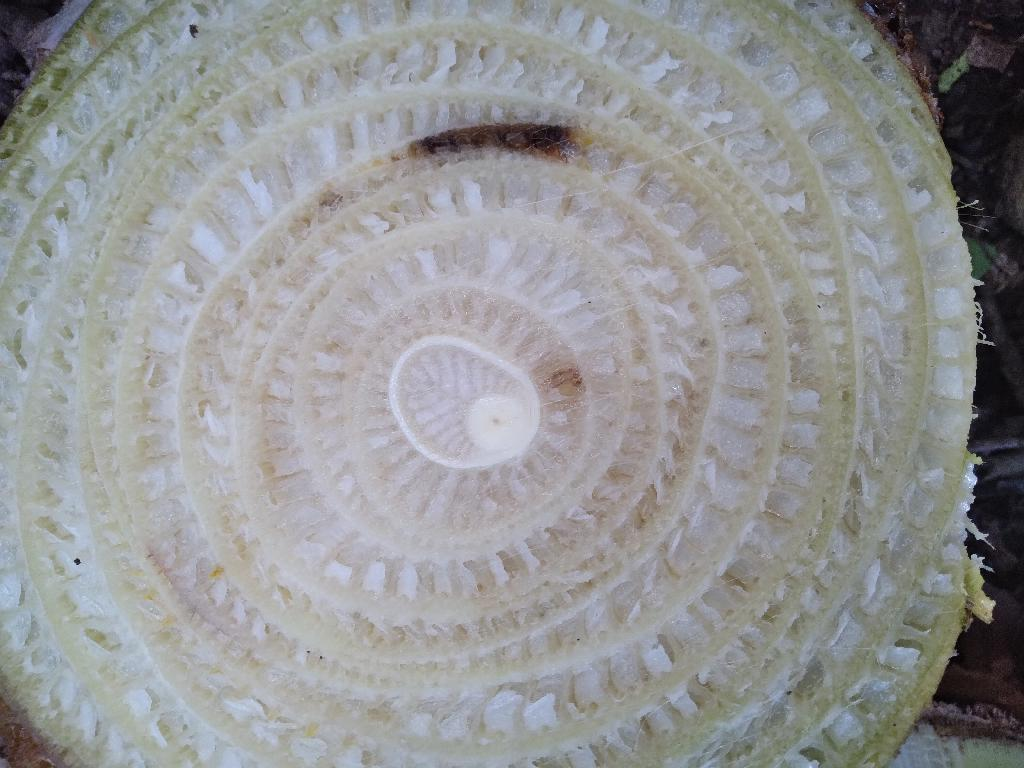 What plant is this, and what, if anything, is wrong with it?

banana, fusarium wilt race 1
